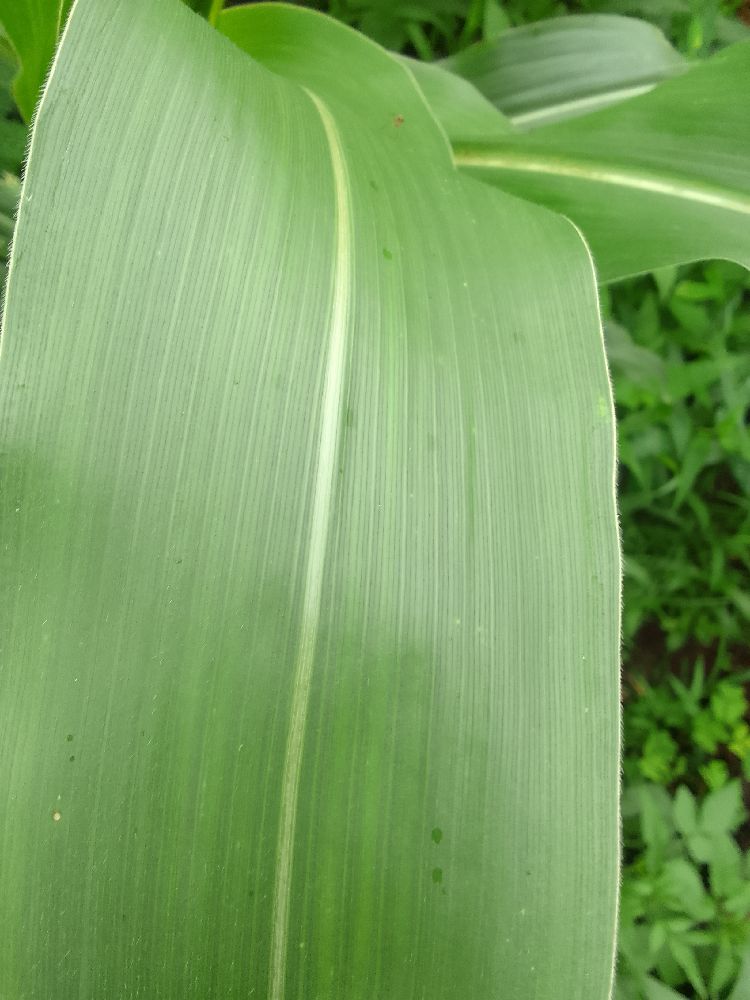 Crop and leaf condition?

maize, healthy
